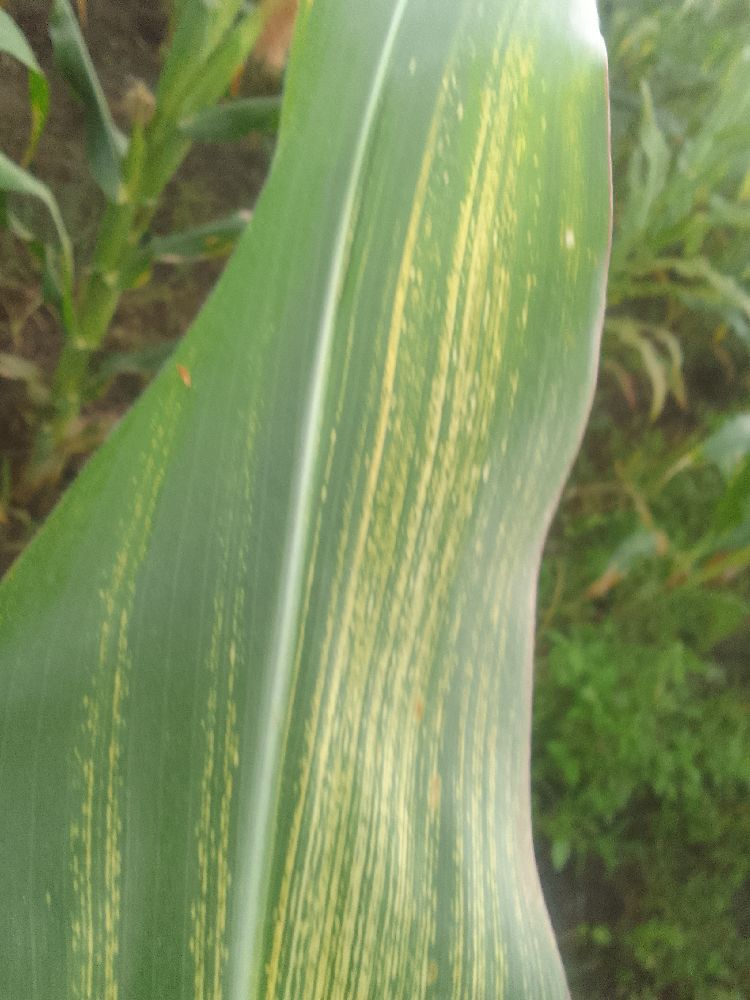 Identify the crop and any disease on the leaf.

maize, maize streak virus
